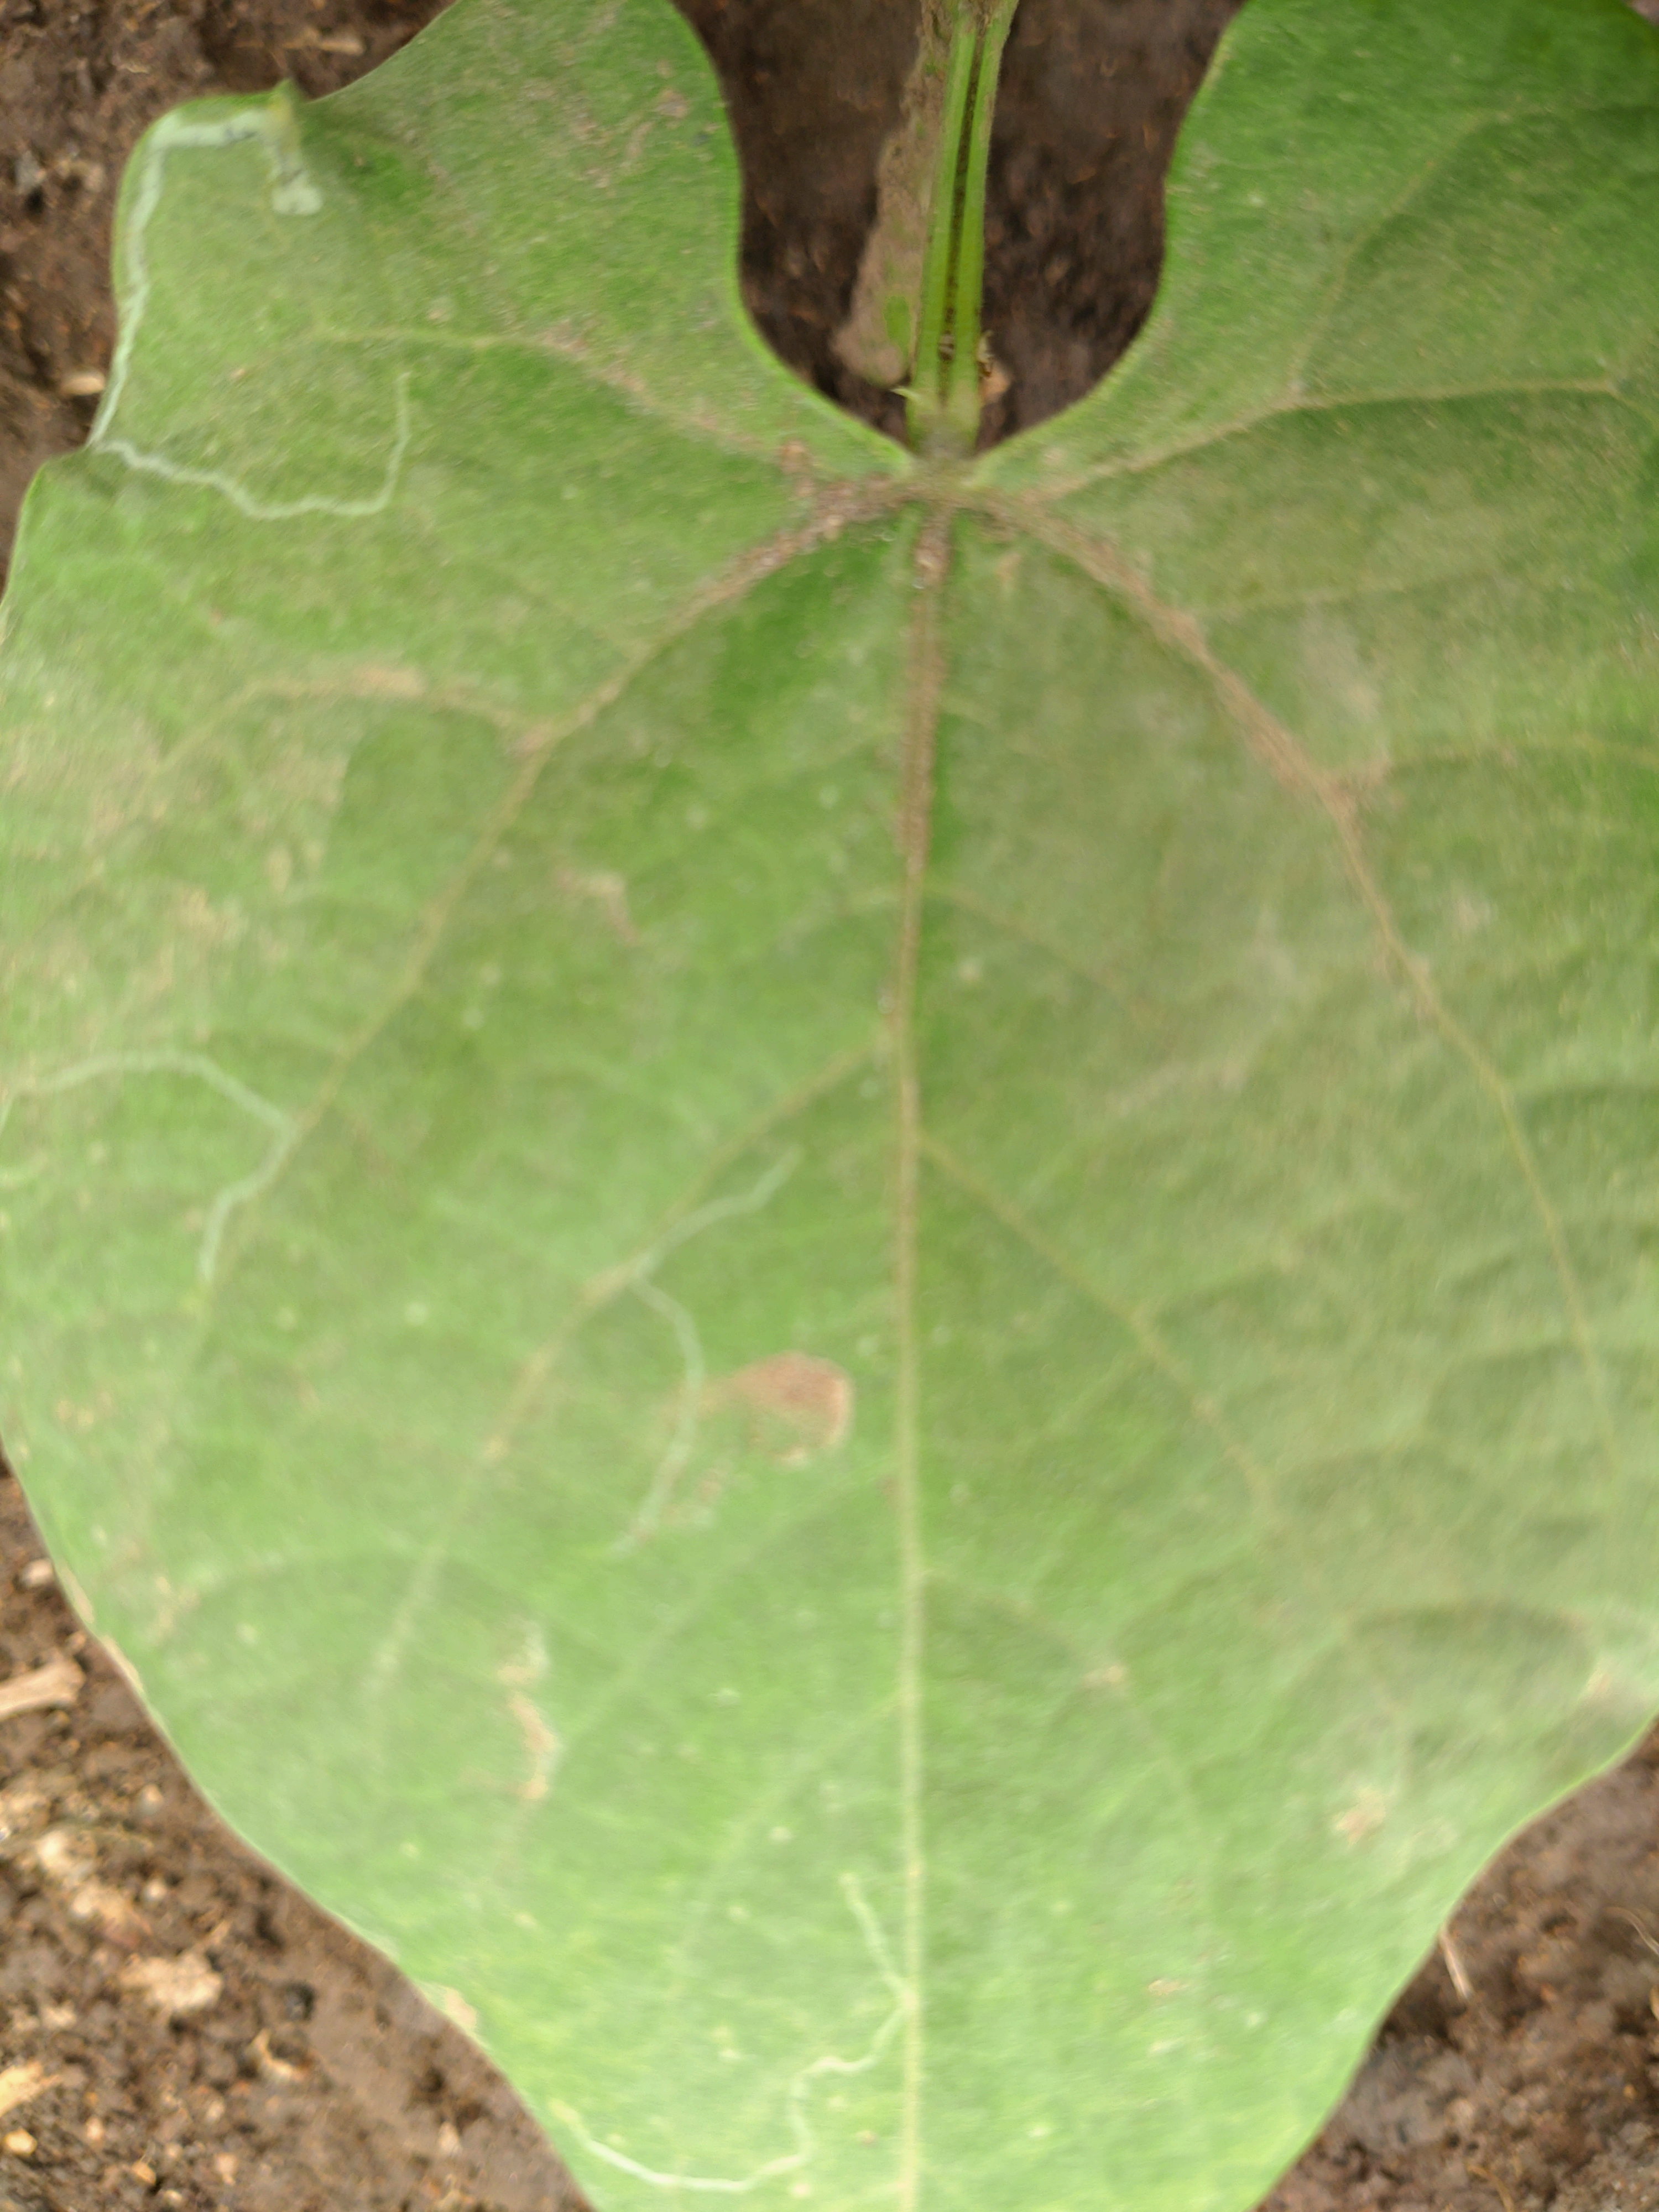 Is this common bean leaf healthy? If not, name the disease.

healthy
